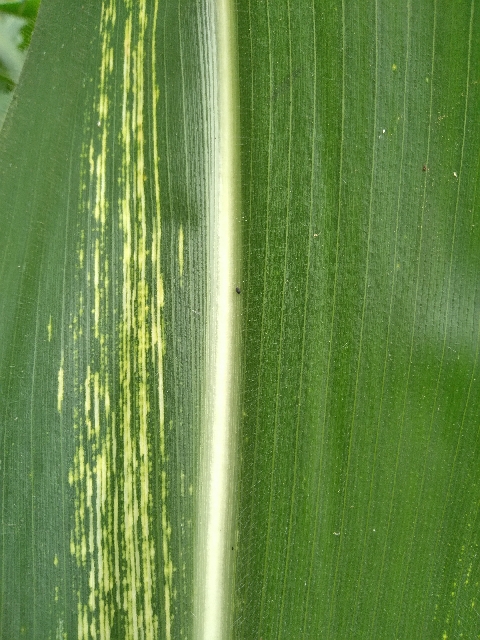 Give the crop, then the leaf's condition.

maize, maize streak virus
